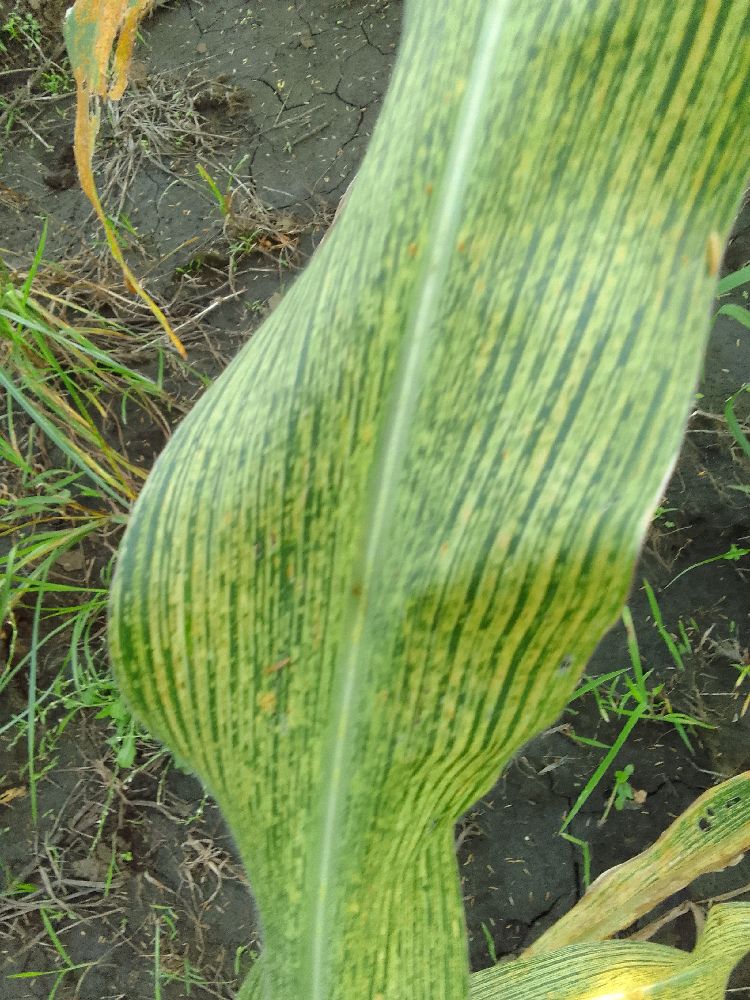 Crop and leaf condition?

maize, maize streak virus
